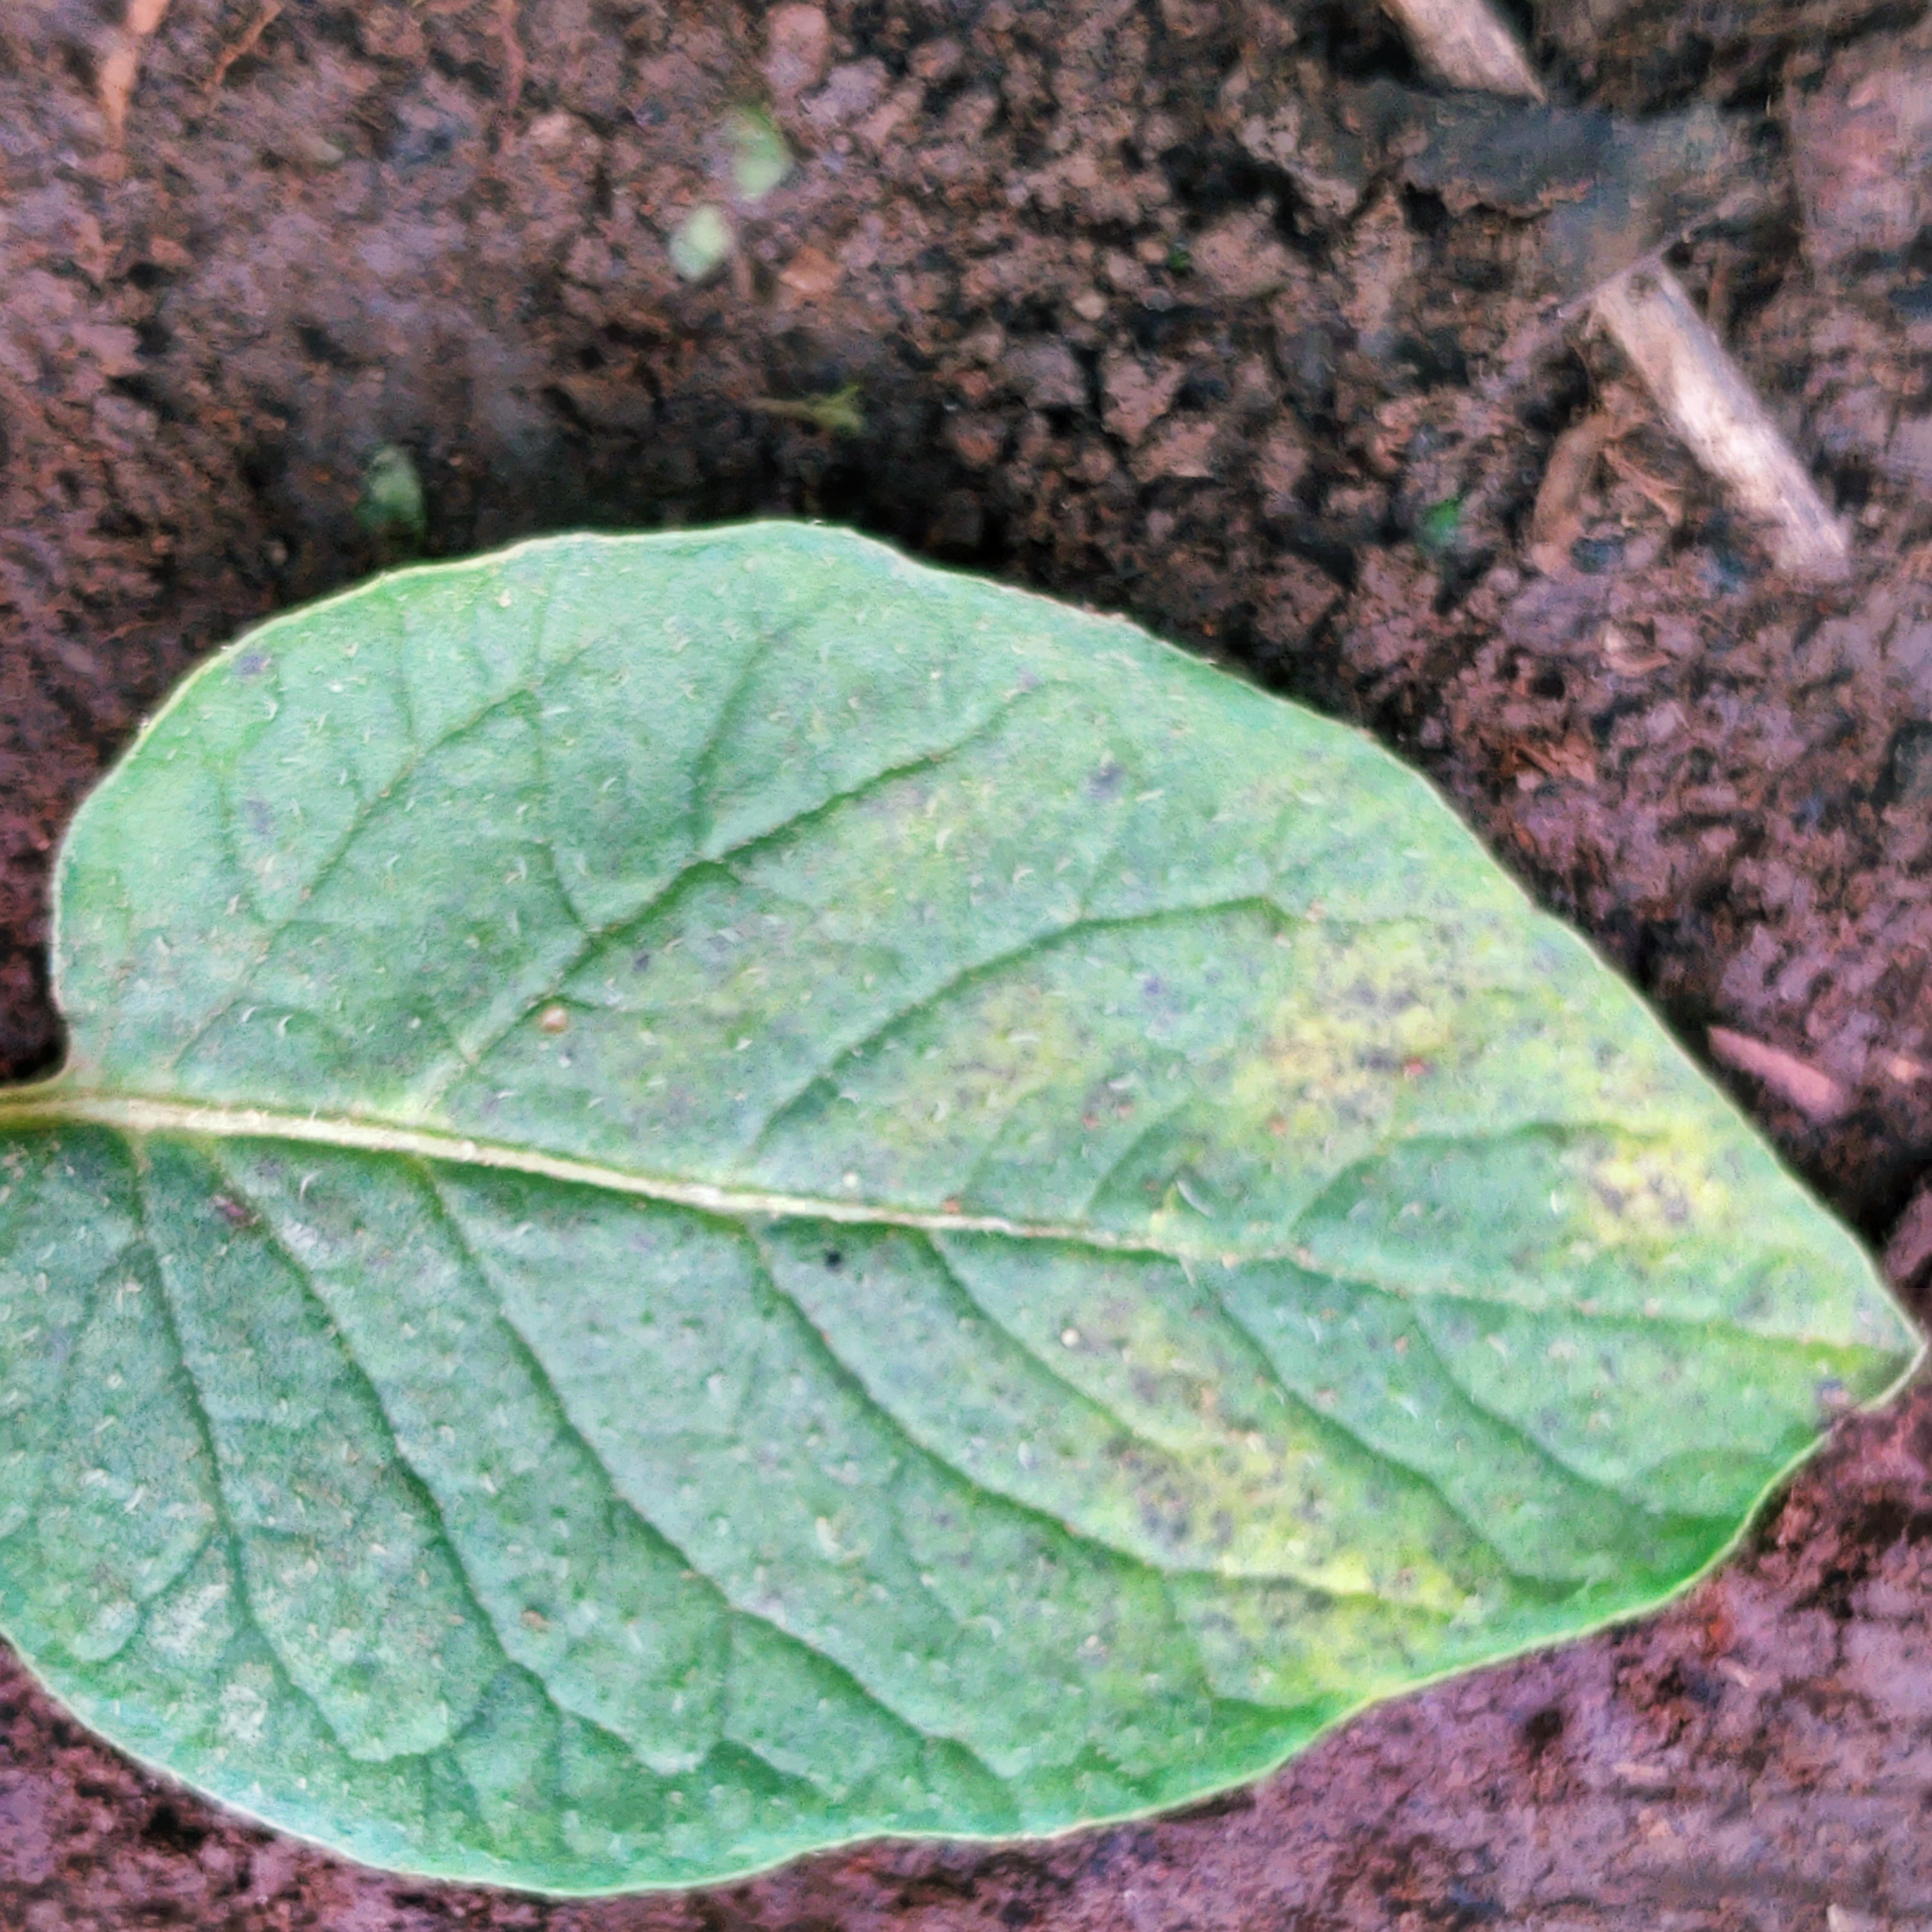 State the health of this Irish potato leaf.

late blight
